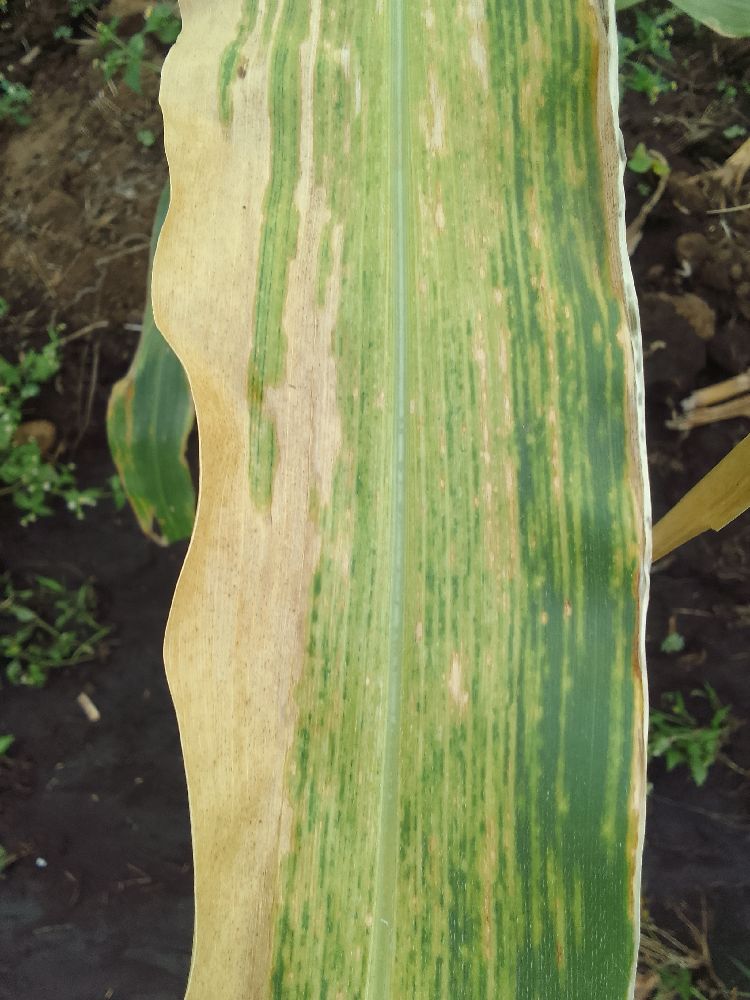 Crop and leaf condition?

maize, maize lethal necrosis
